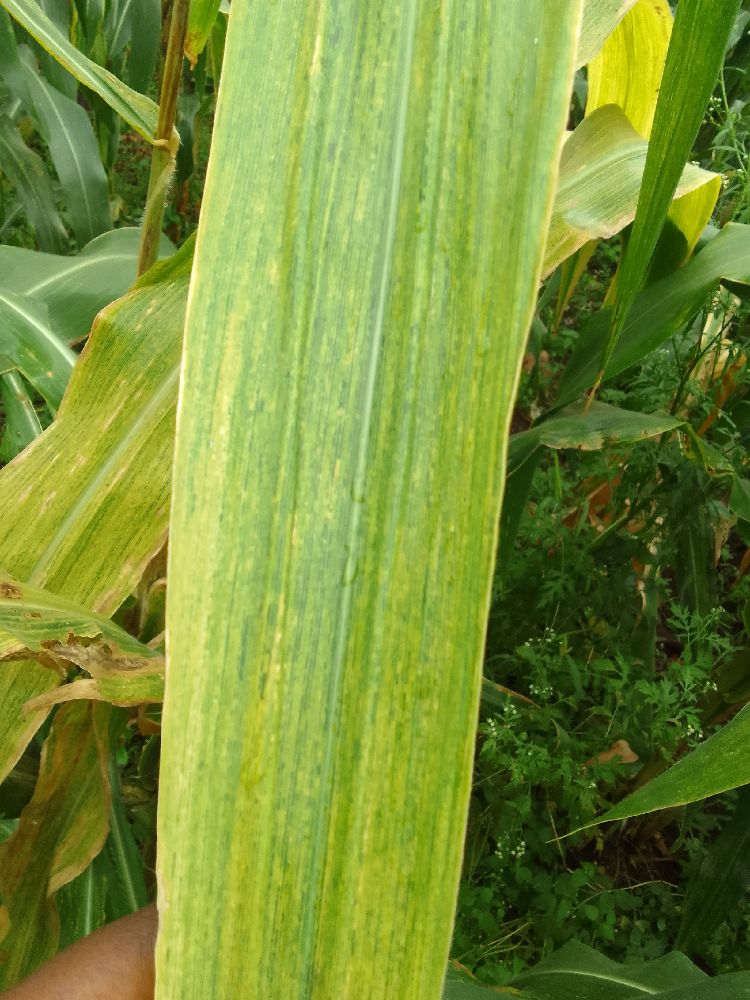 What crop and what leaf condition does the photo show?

maize, maize lethal necrosis
